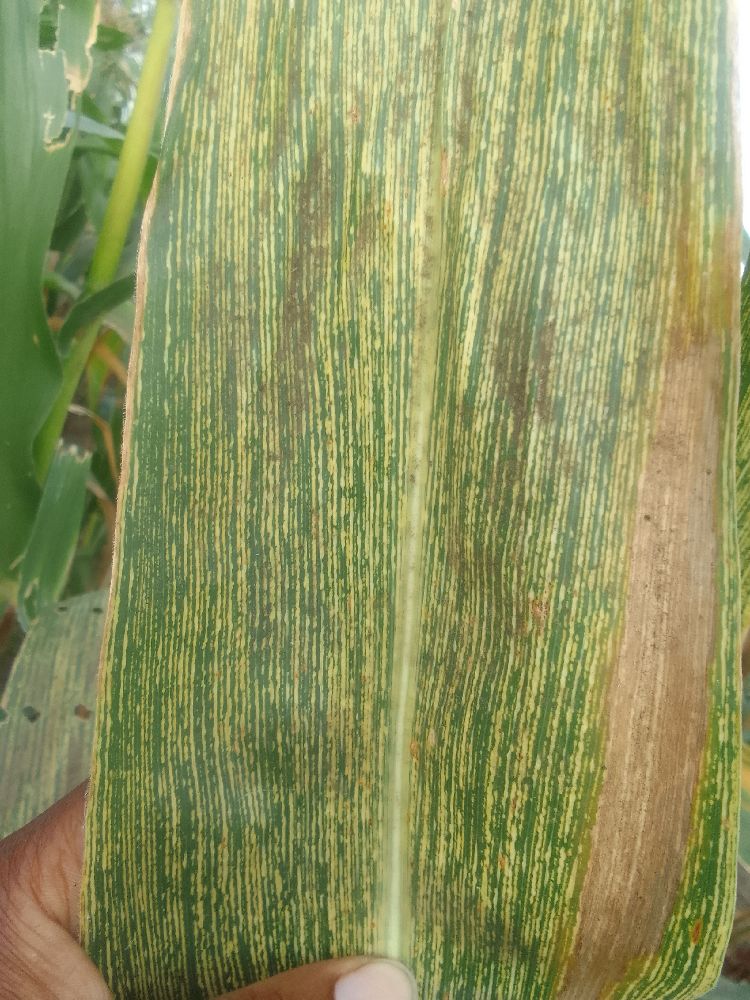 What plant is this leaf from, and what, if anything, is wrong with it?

maize, maize streak virus
